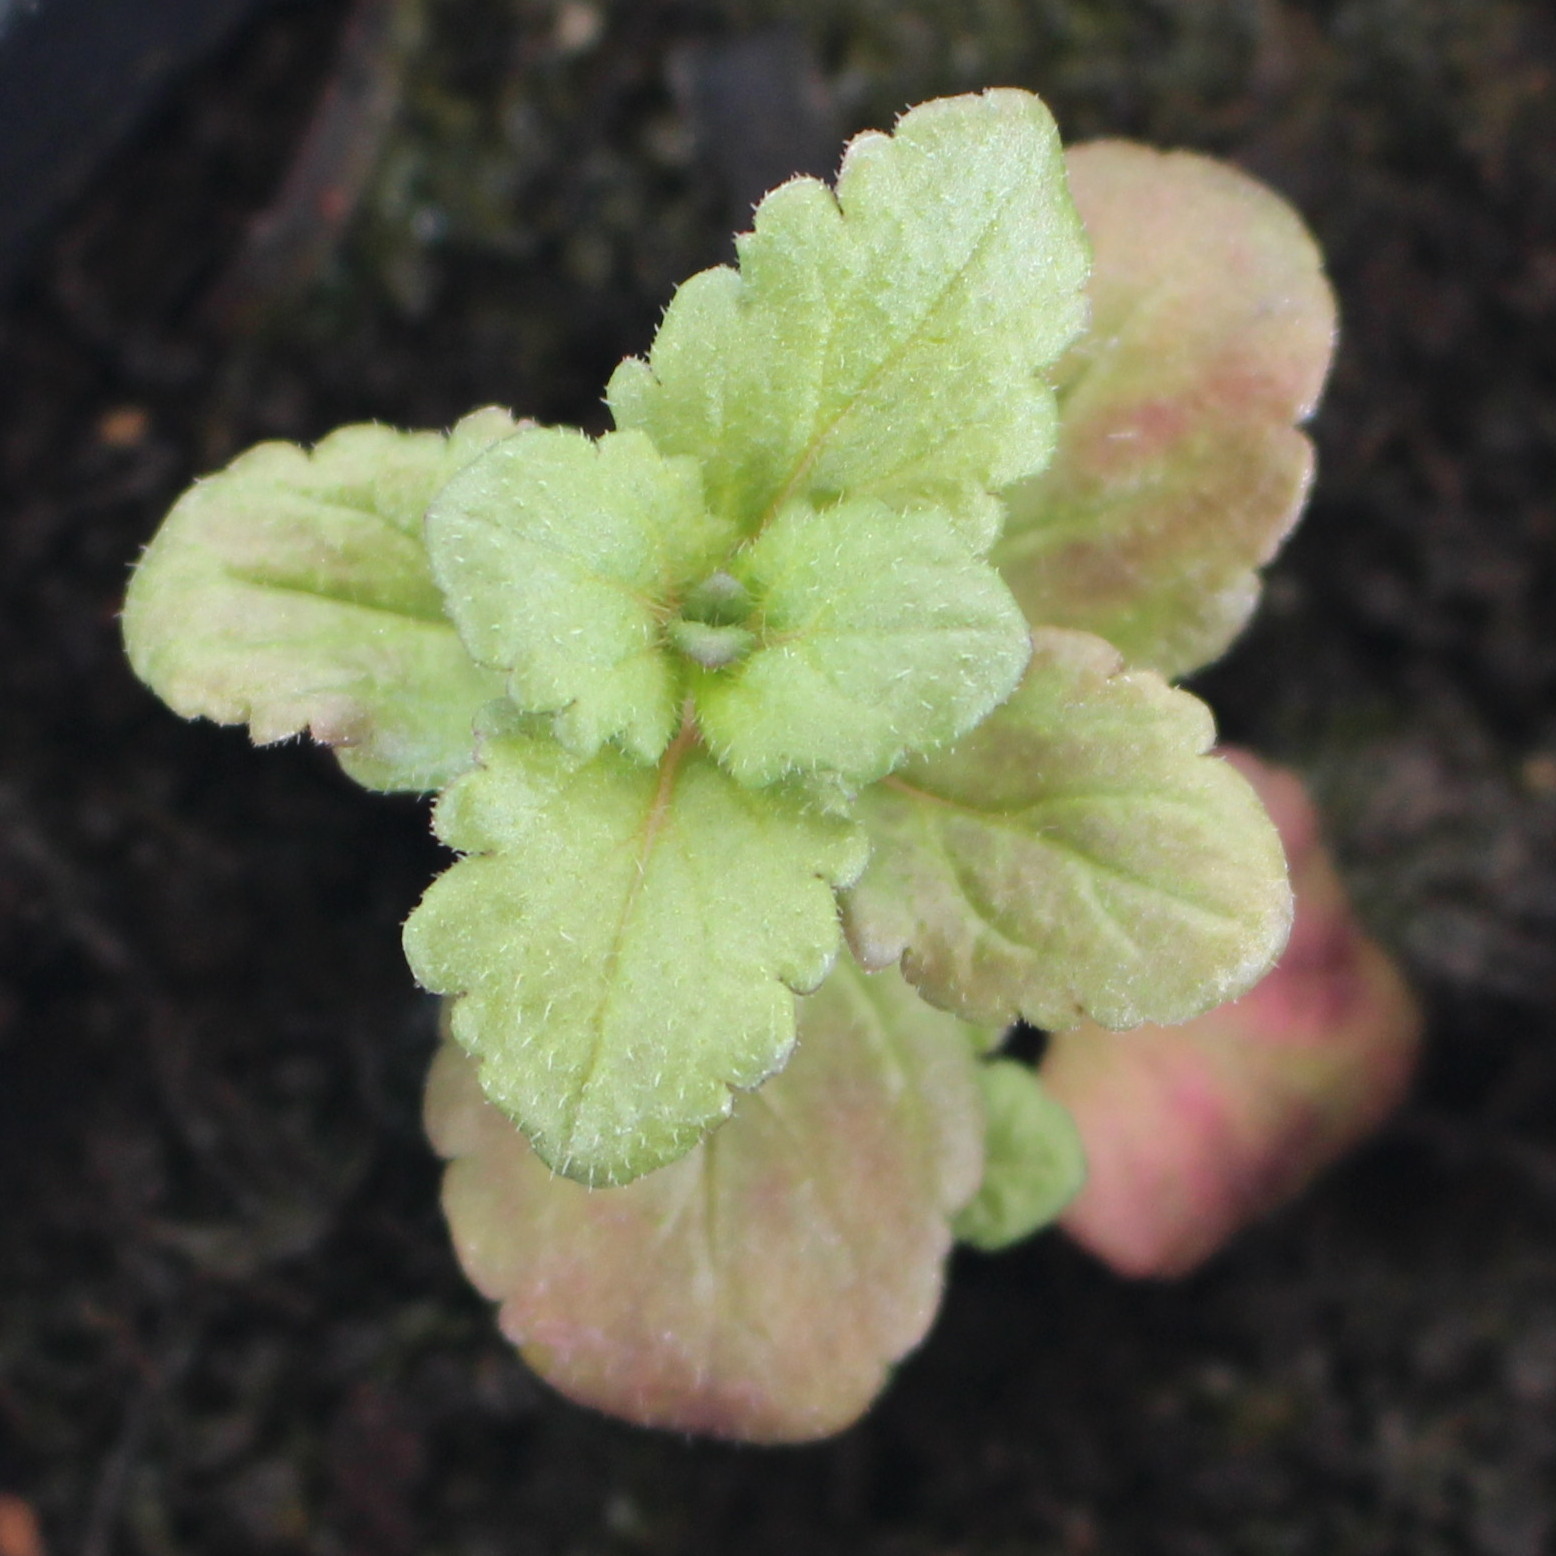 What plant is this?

Veronica persica
